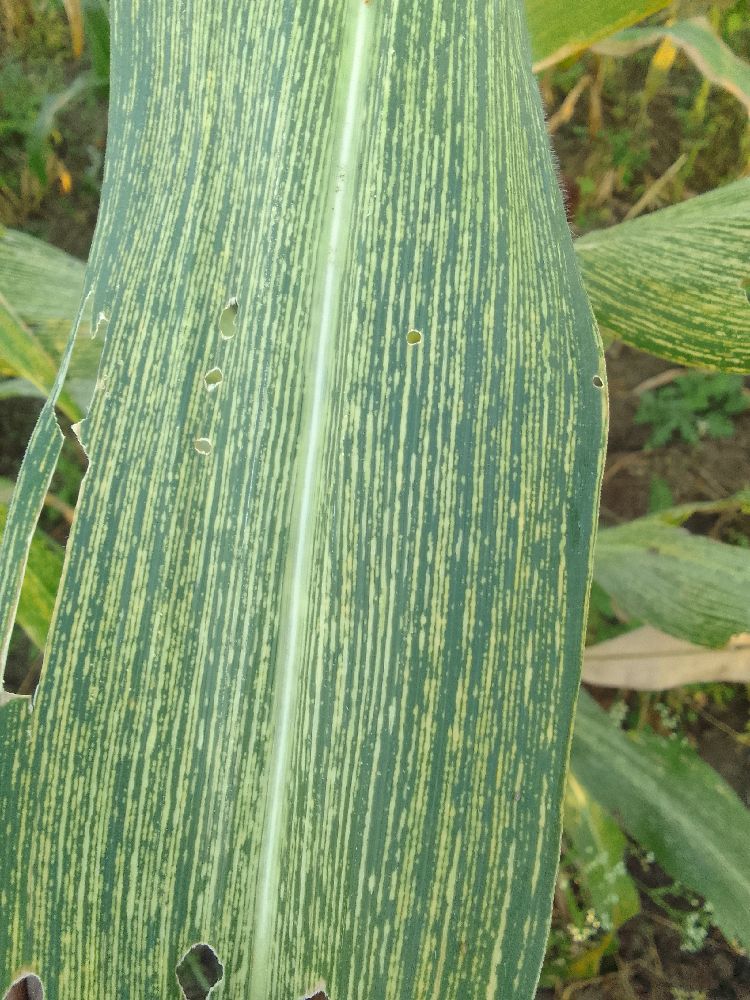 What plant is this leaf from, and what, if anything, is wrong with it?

maize, maize streak virus
